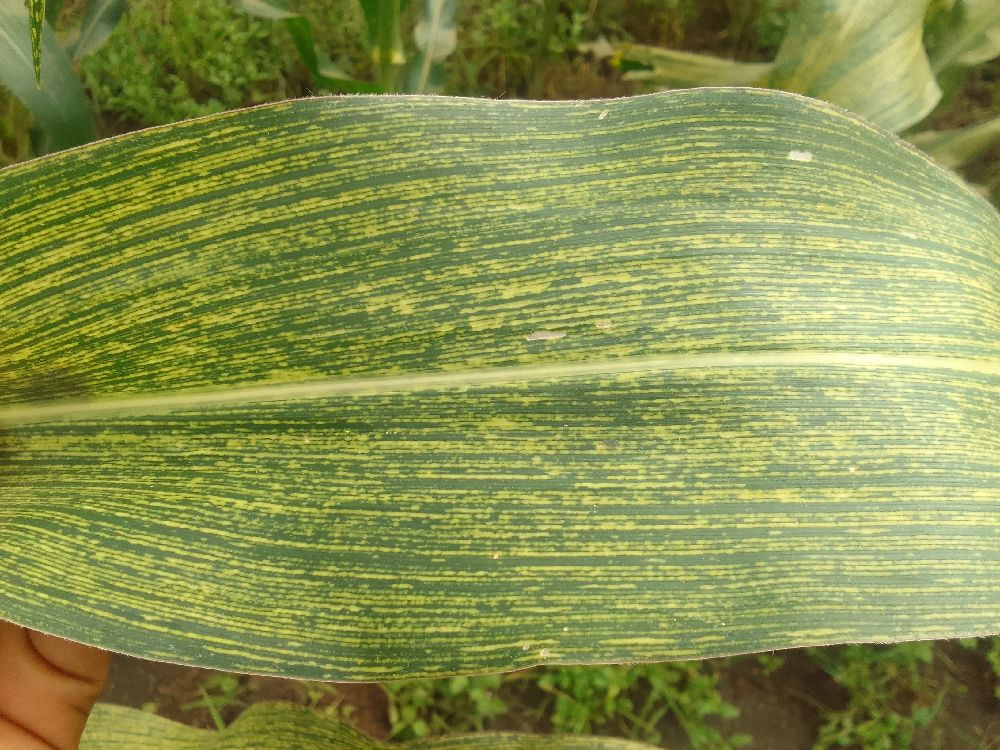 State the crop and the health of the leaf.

maize, maize streak virus
